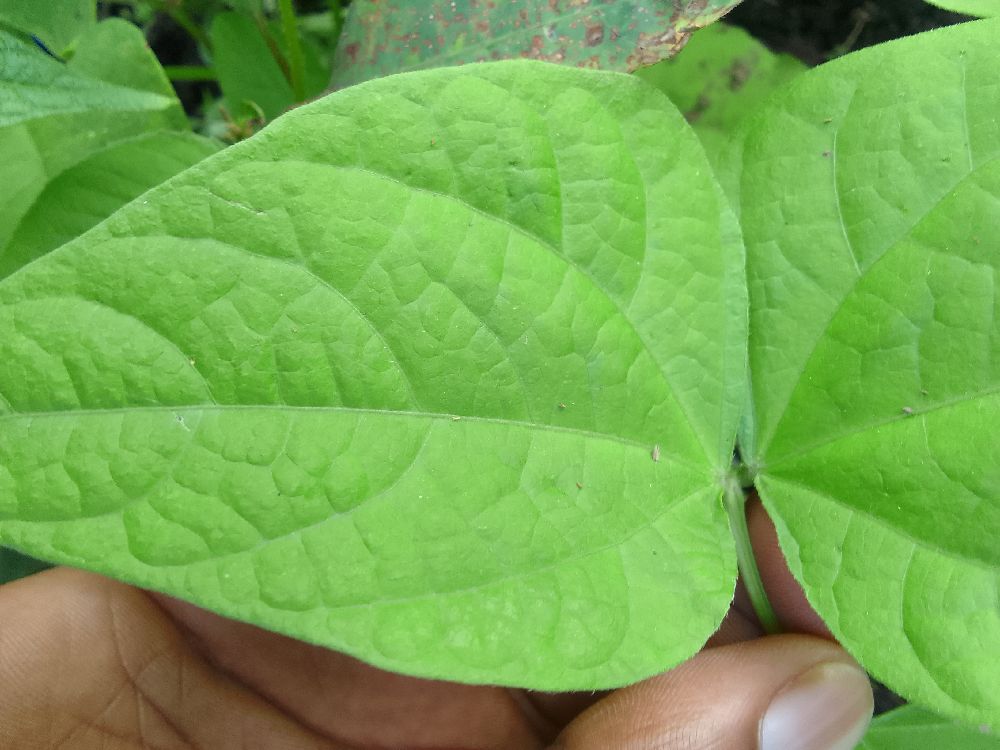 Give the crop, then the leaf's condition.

common bean, healthy
